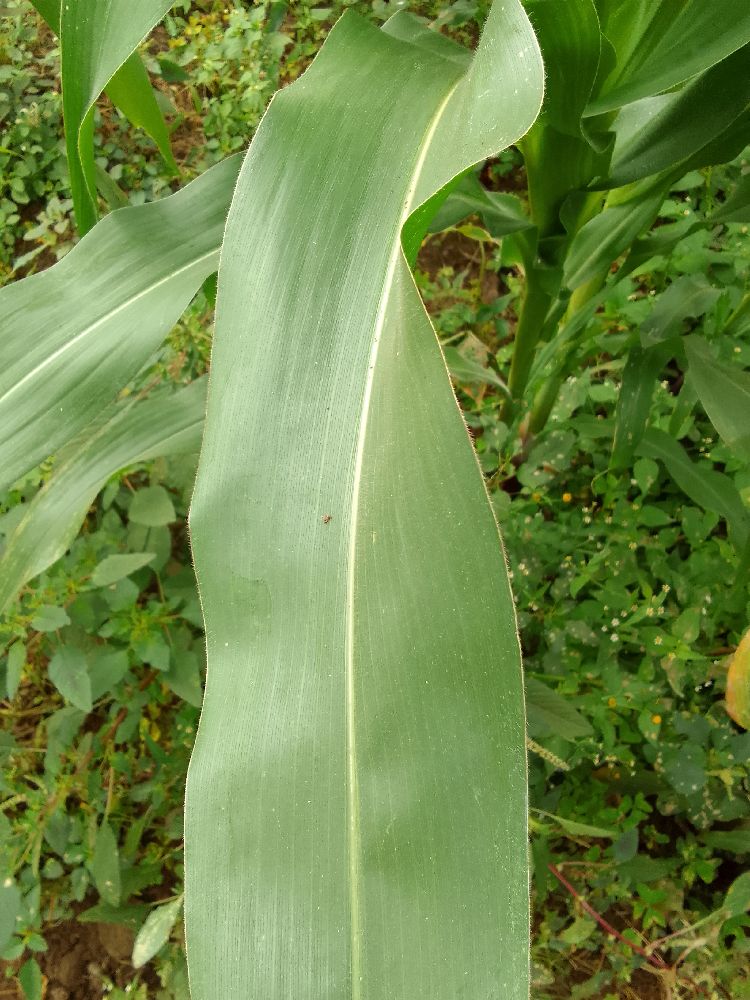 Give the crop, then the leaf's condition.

maize, healthy
